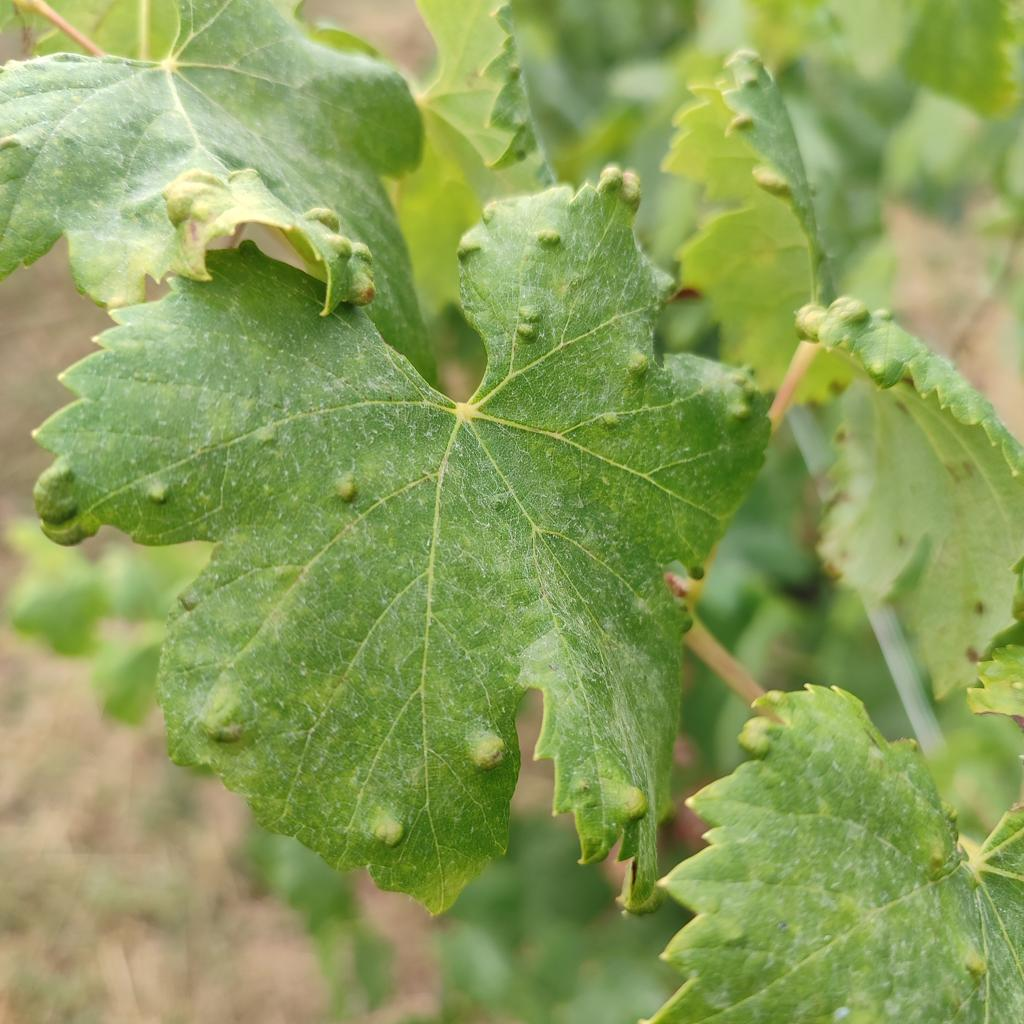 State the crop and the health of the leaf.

grapevine, erineum mite
